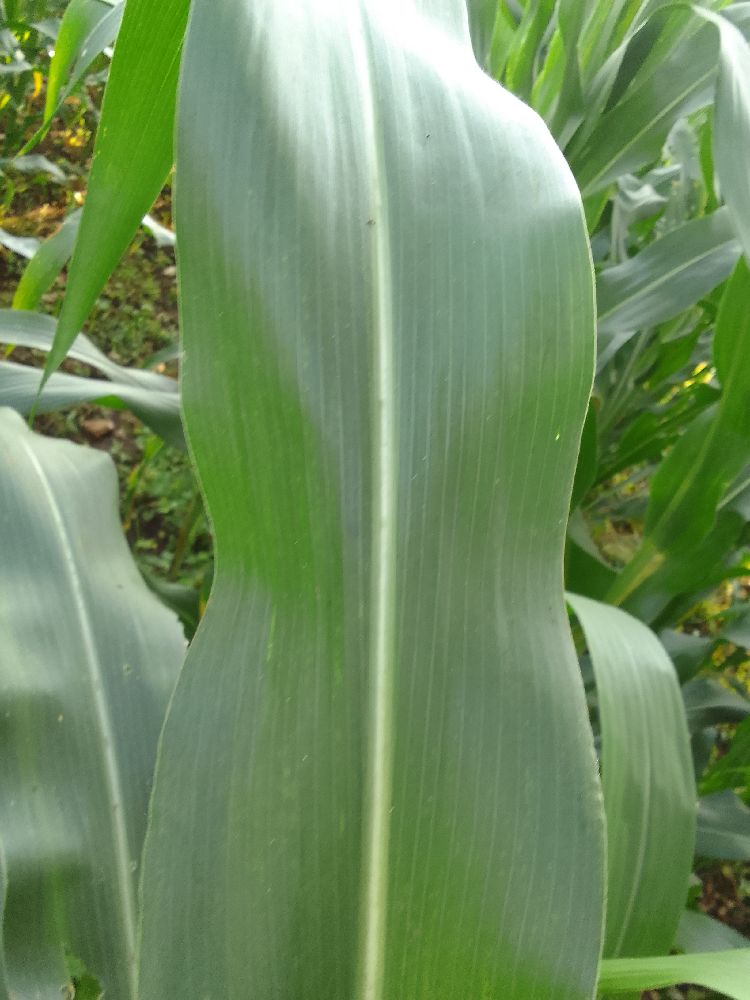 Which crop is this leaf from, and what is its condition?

maize, healthy
